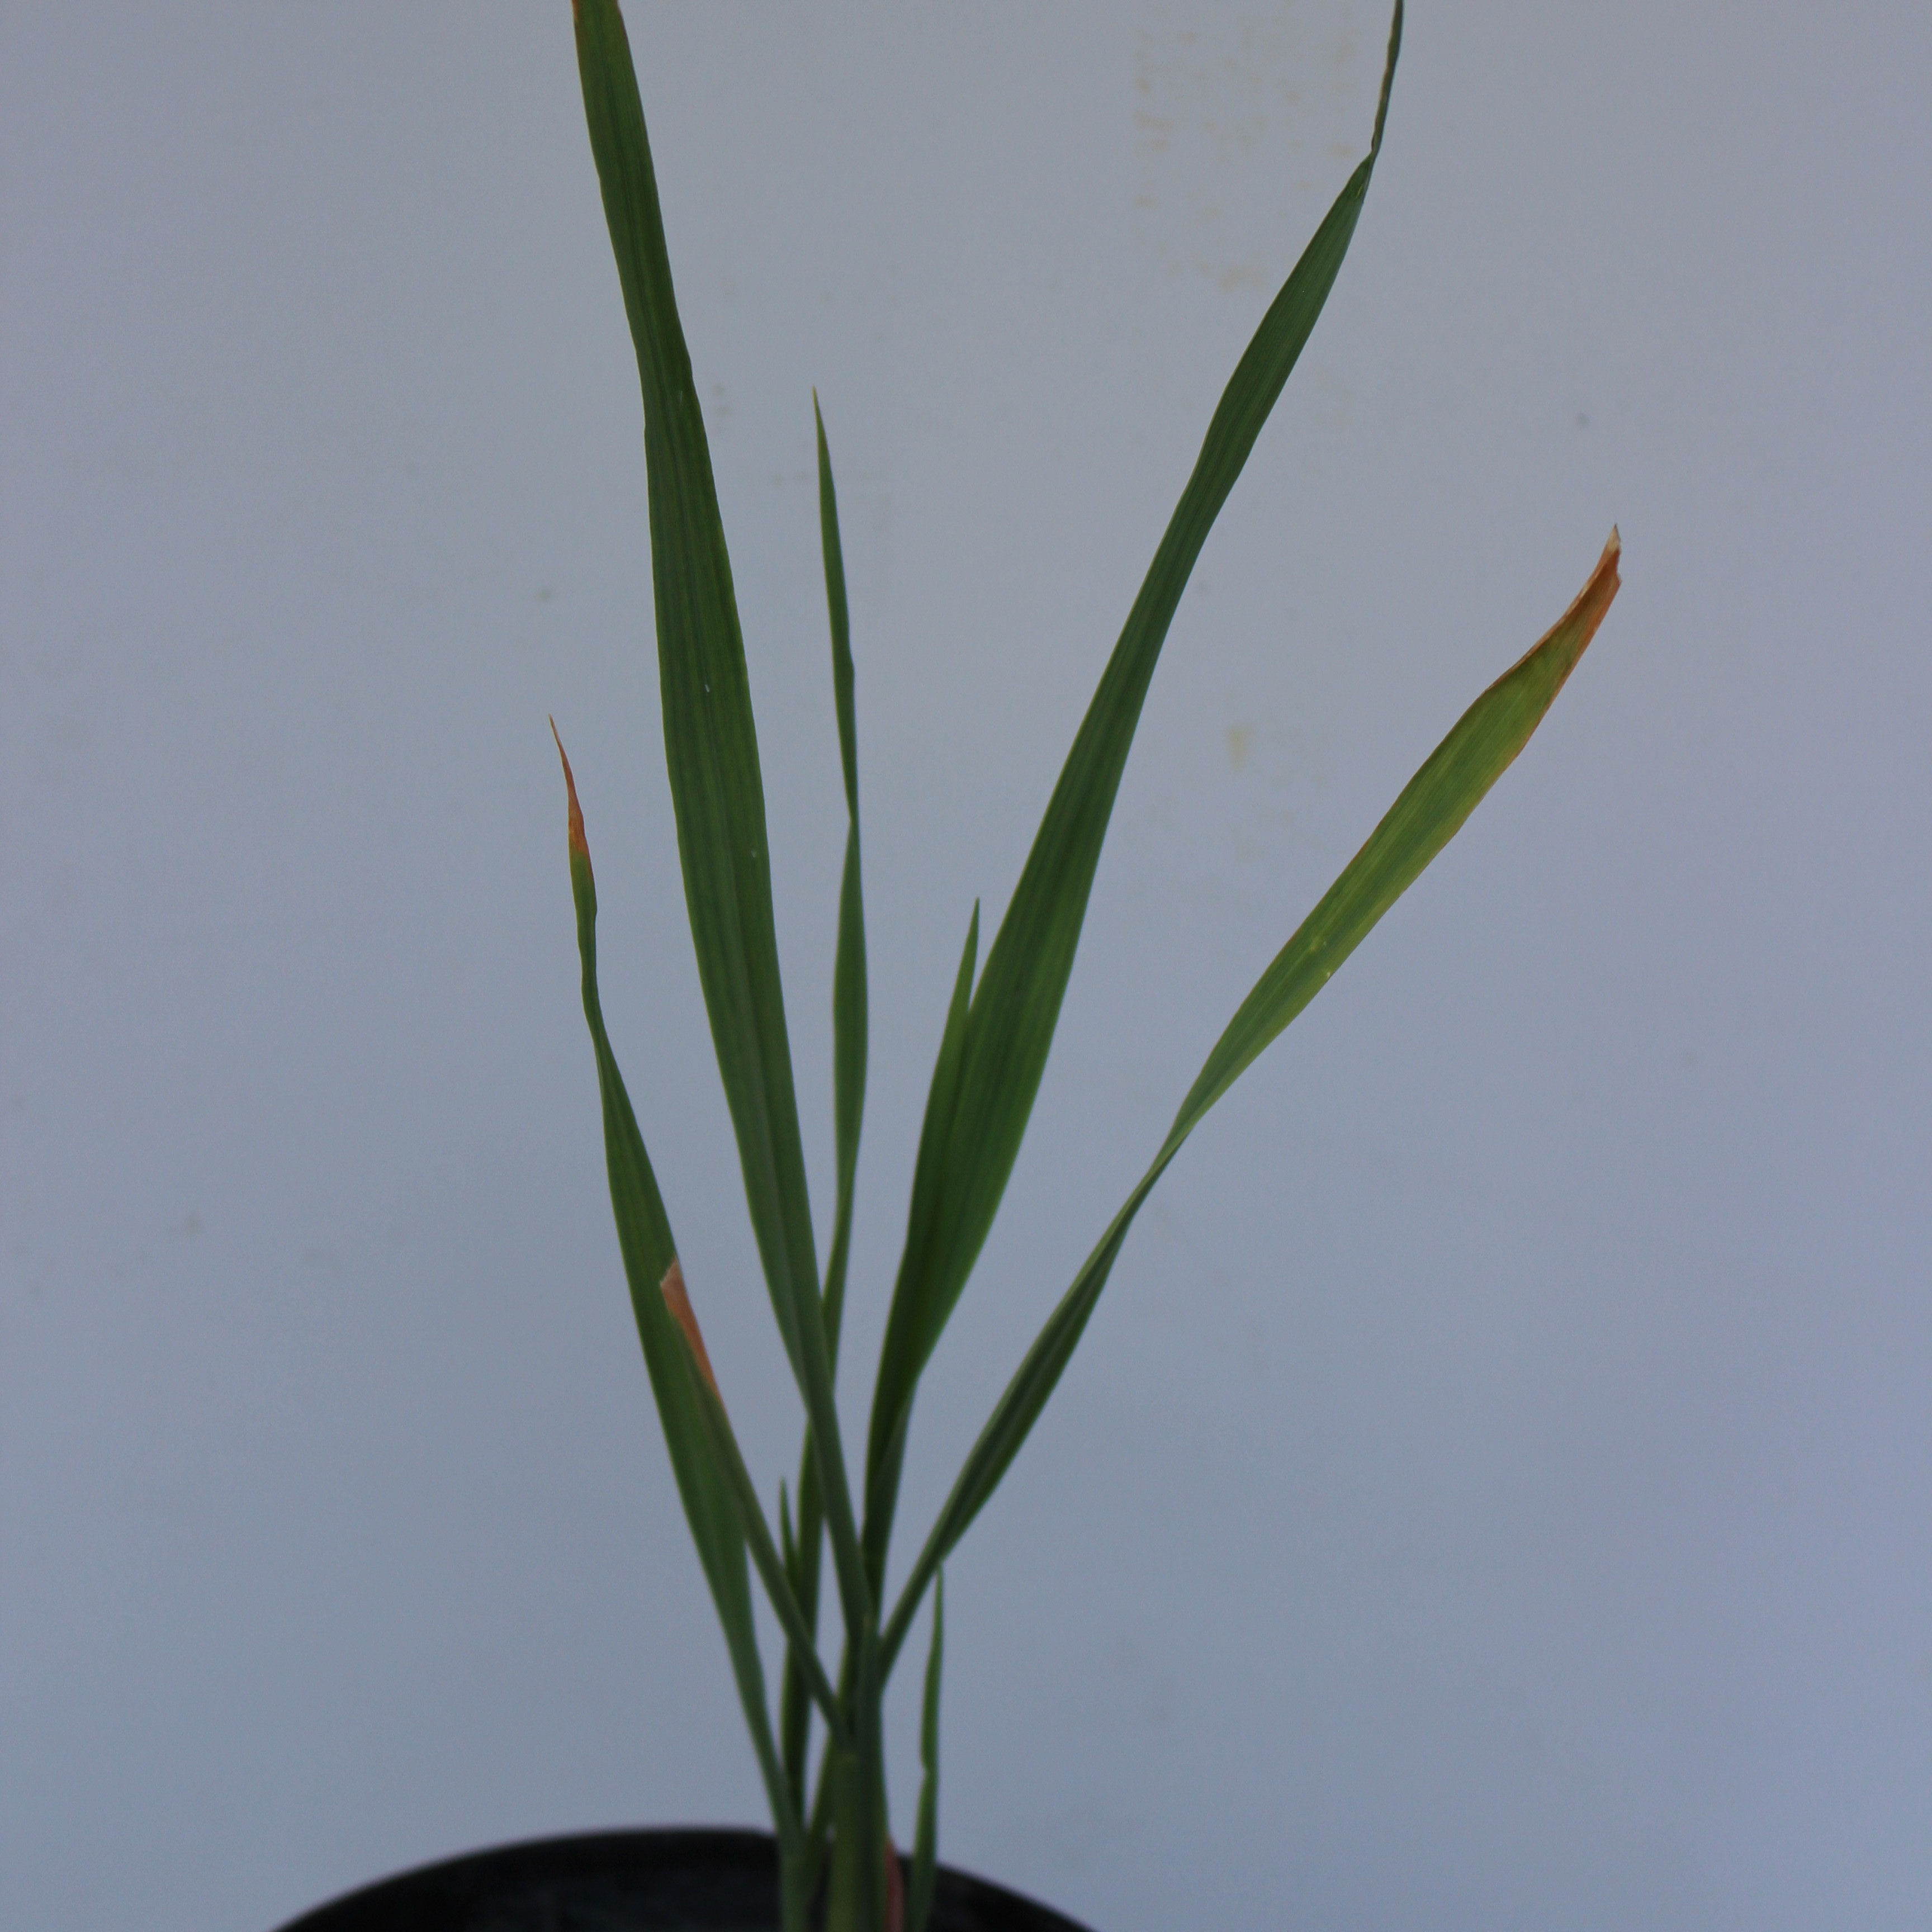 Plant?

Avena sterilis
